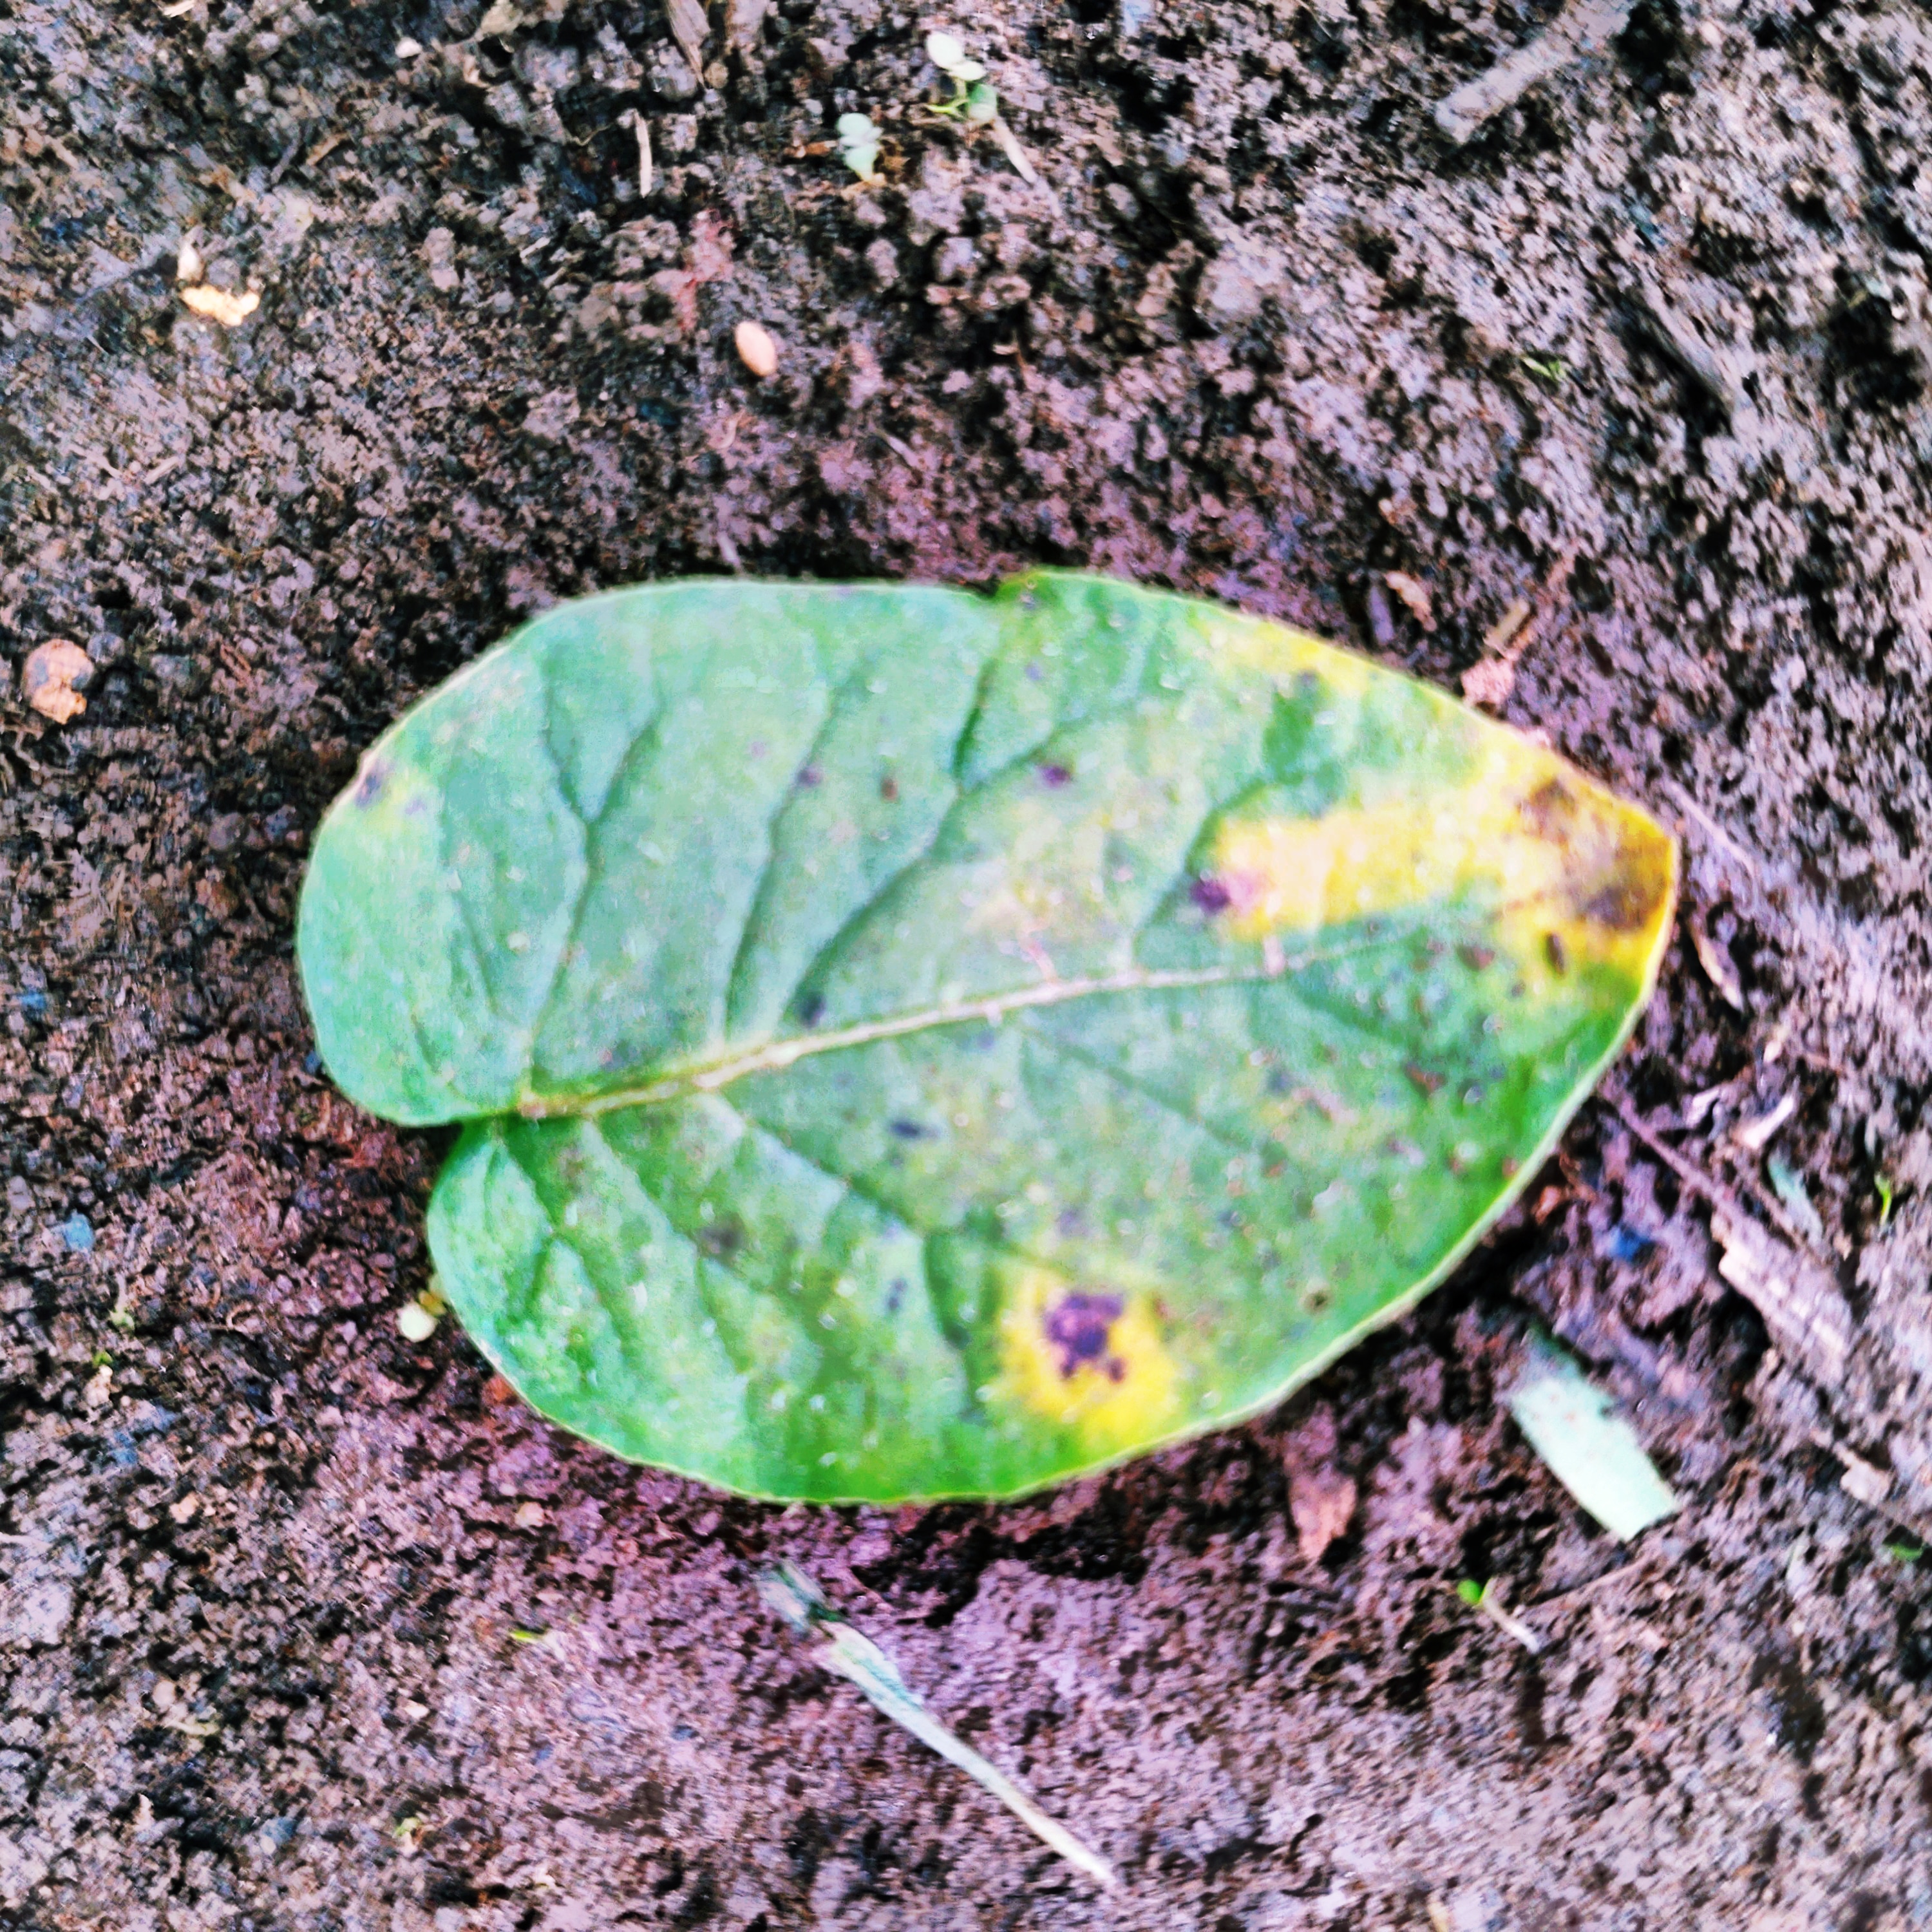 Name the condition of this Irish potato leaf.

late blight
